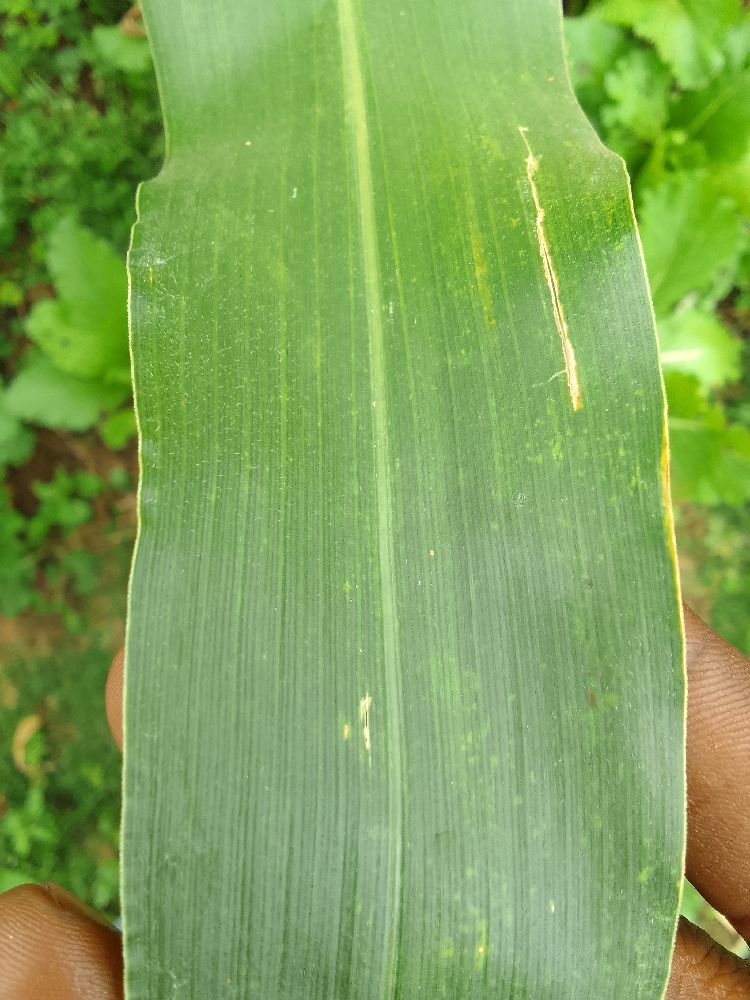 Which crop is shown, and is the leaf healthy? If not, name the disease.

maize, healthy
